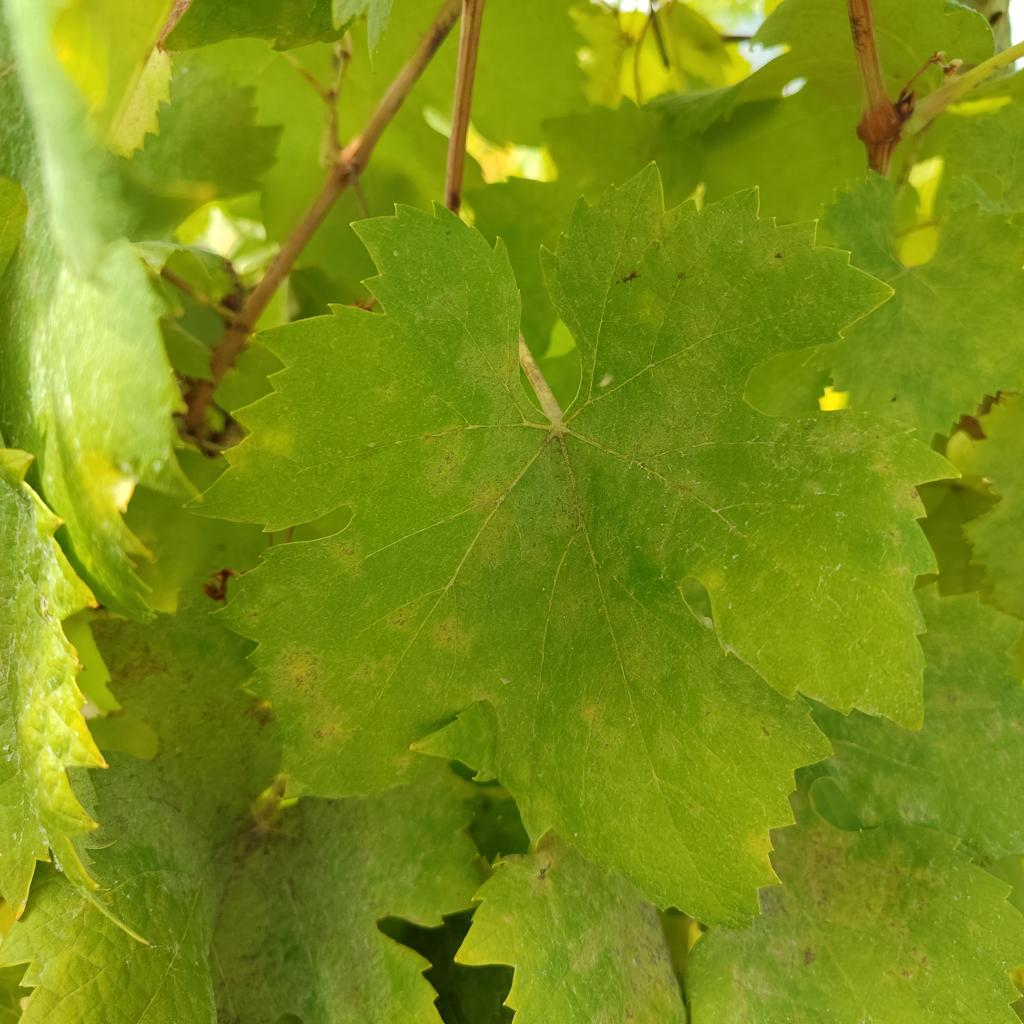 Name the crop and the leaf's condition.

grapevine, powdery mildew
